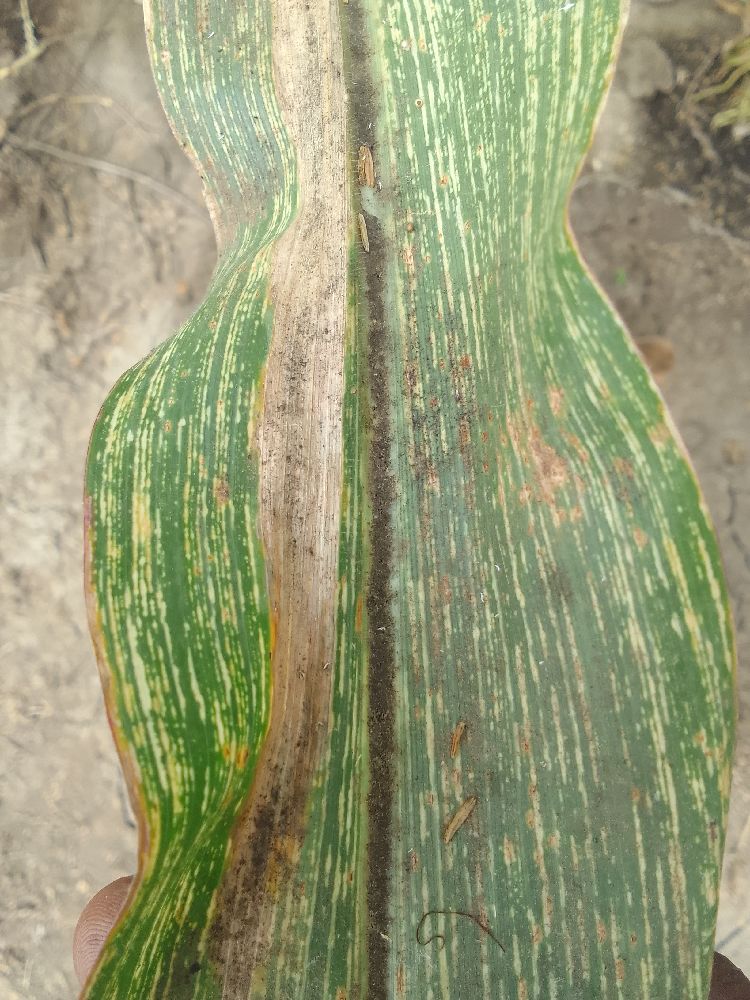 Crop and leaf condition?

maize, maize streak virus
